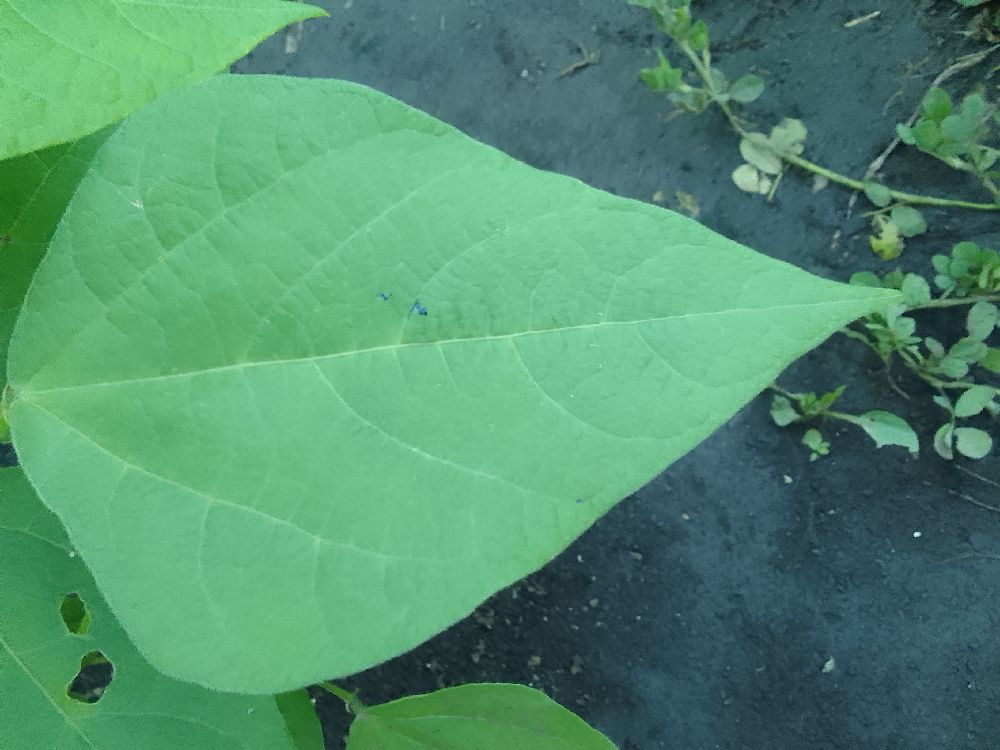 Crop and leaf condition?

common bean, healthy
